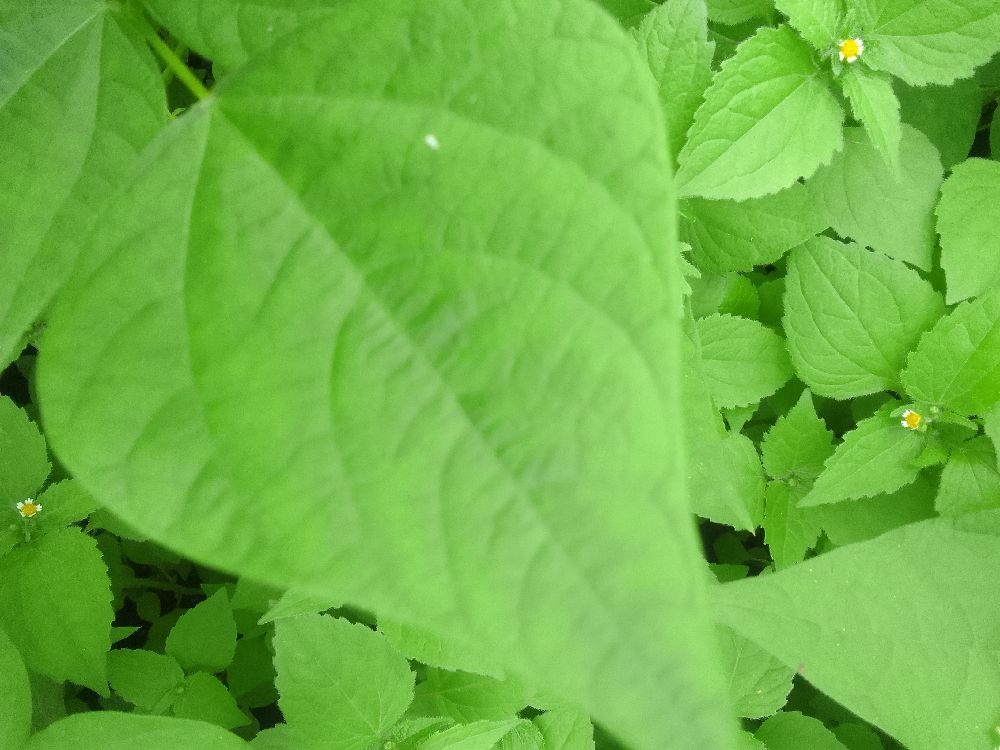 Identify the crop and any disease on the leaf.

common bean, healthy
